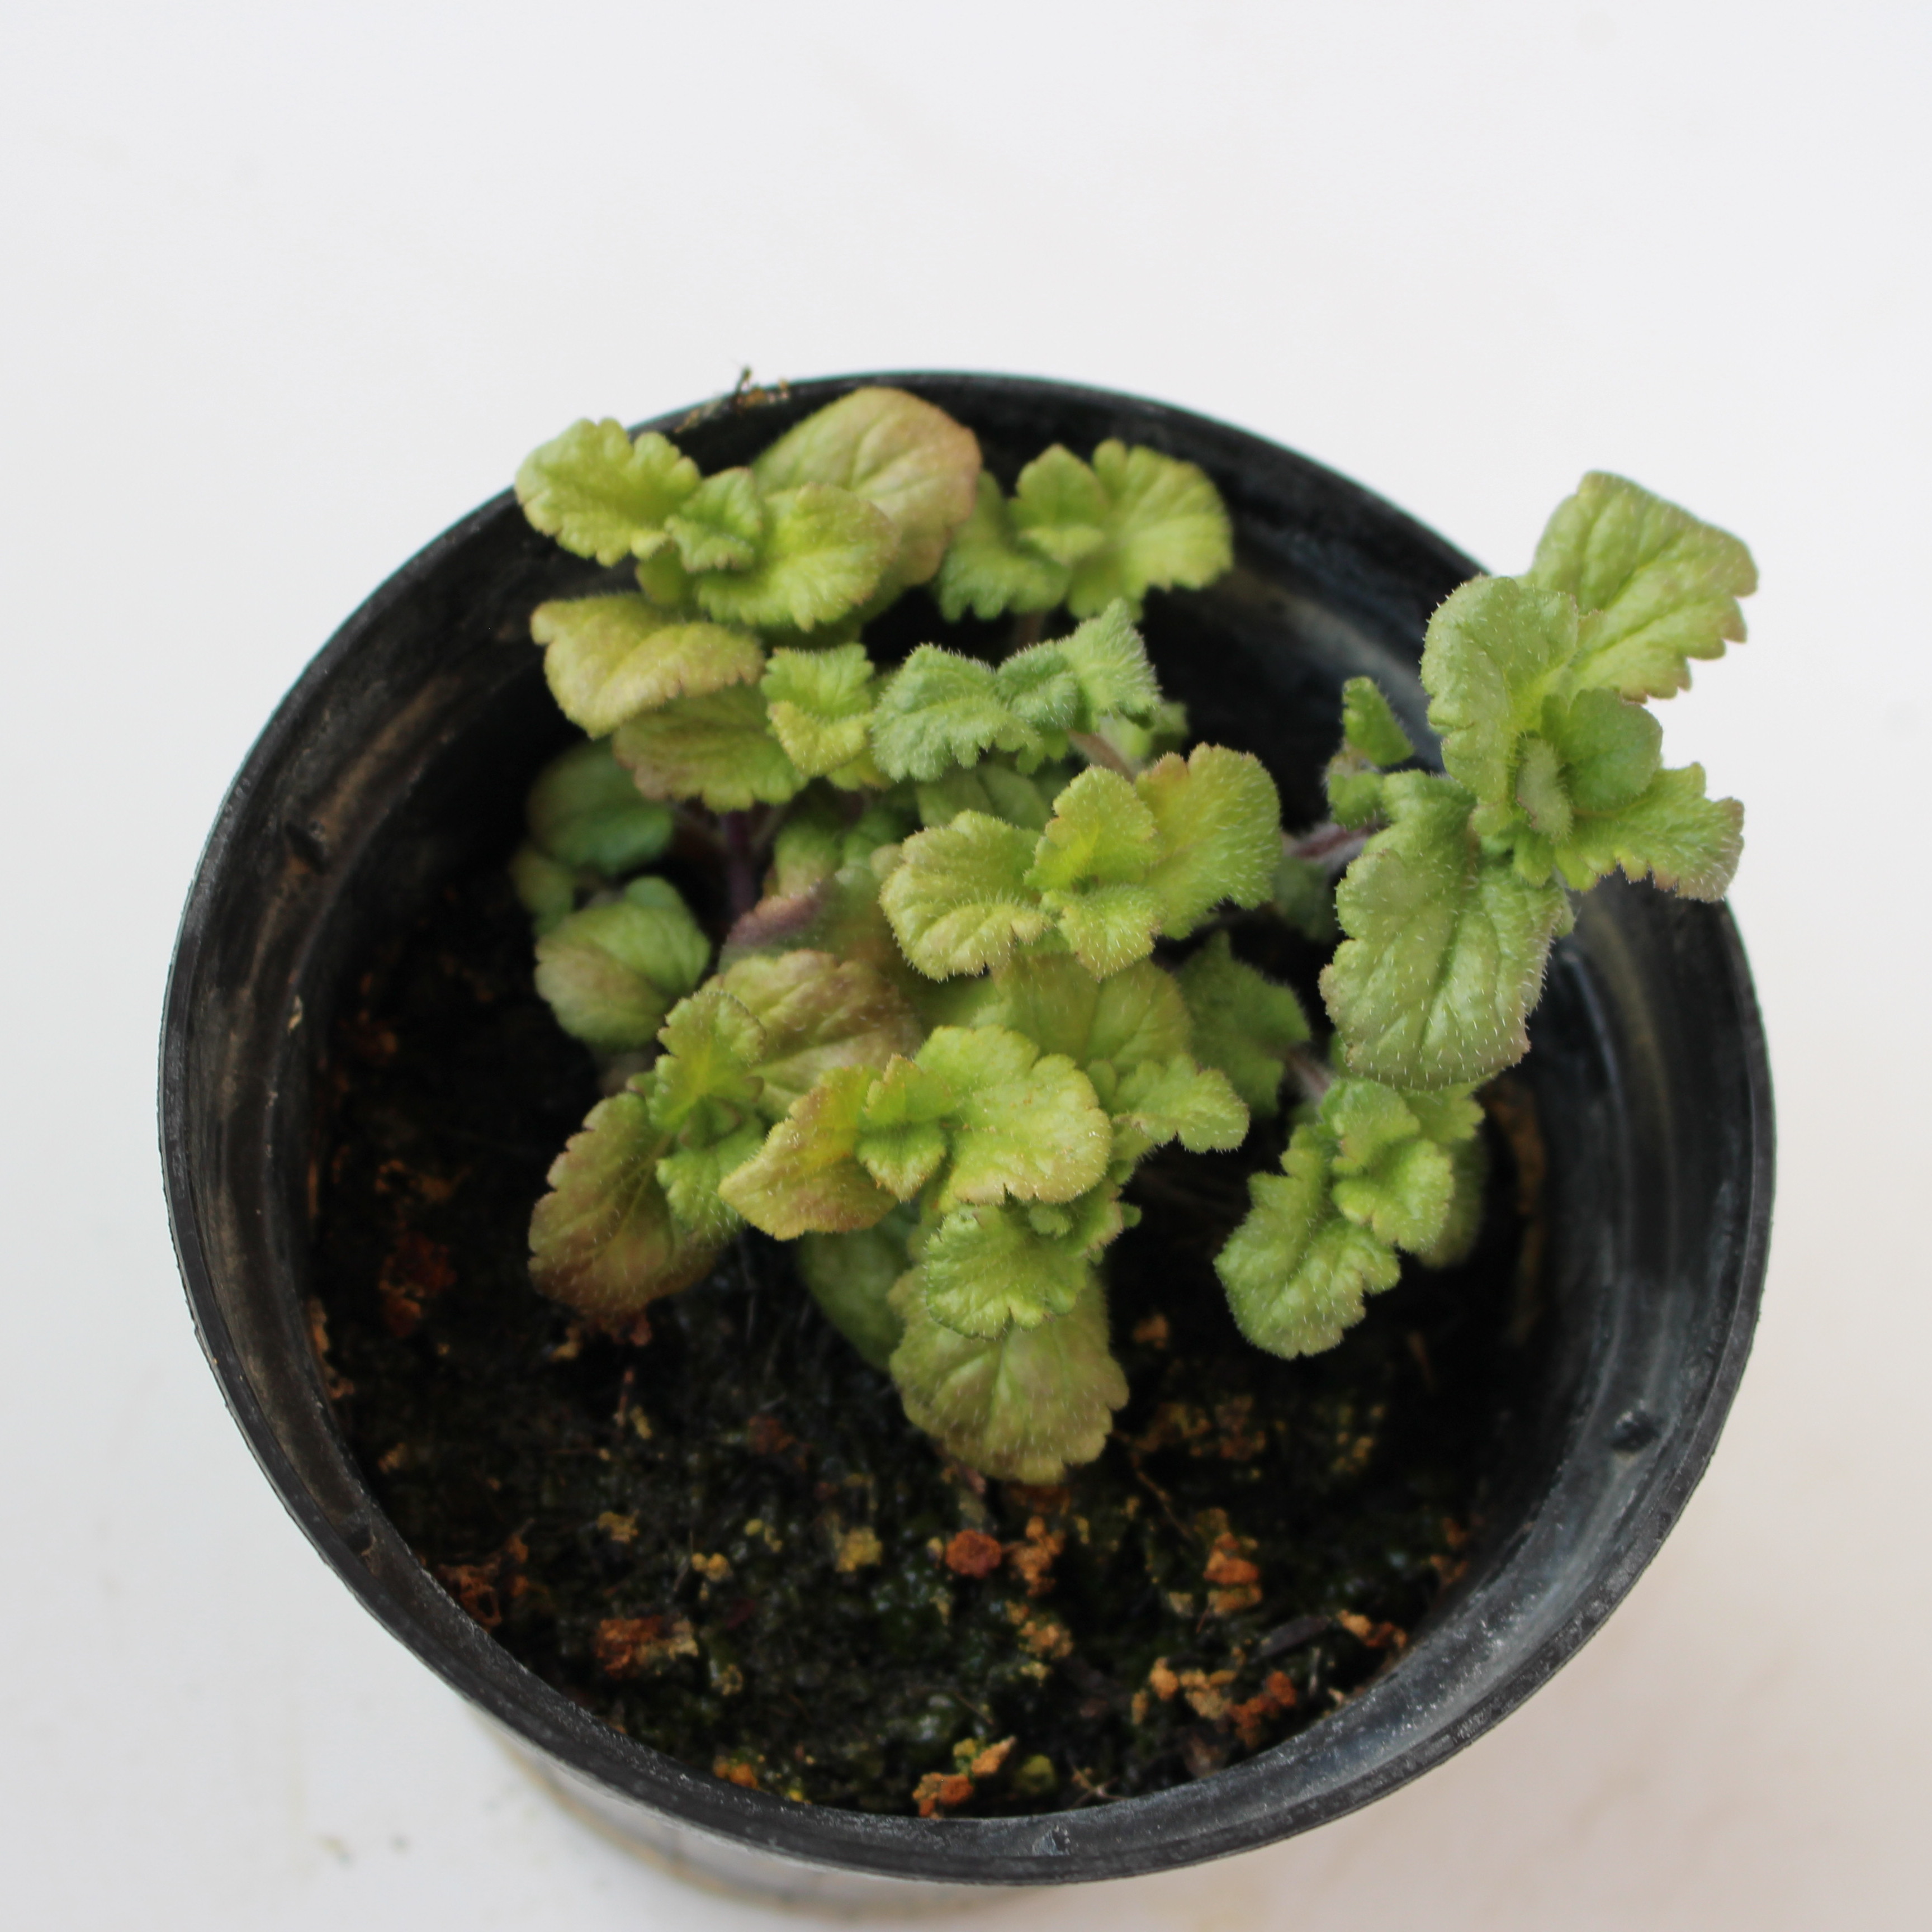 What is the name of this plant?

Veronica persica
